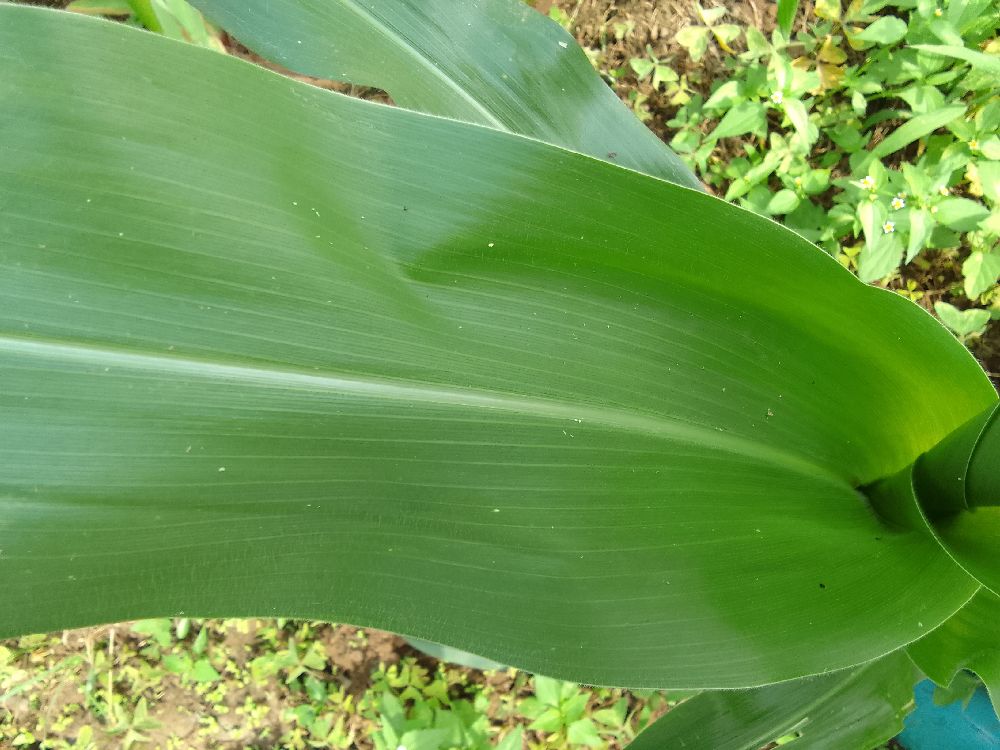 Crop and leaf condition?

maize, healthy
